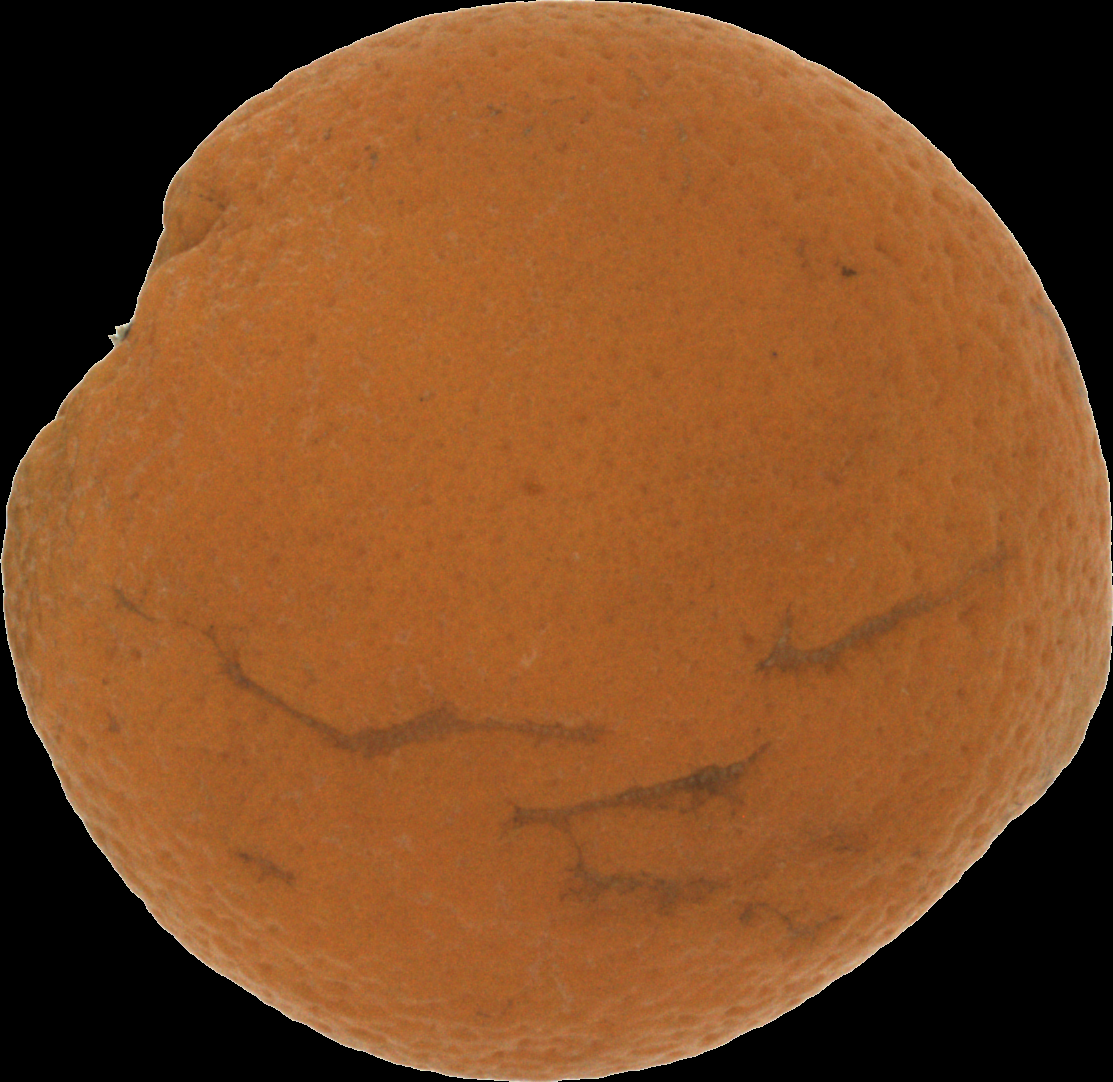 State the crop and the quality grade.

orange, bad
